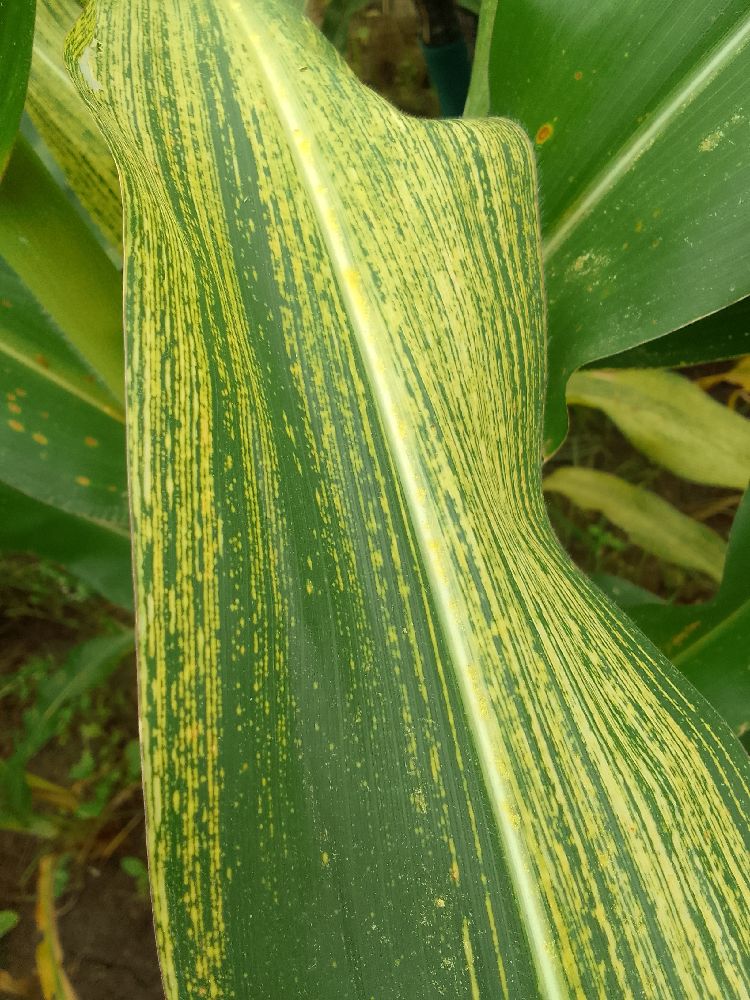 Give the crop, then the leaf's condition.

maize, maize streak virus
